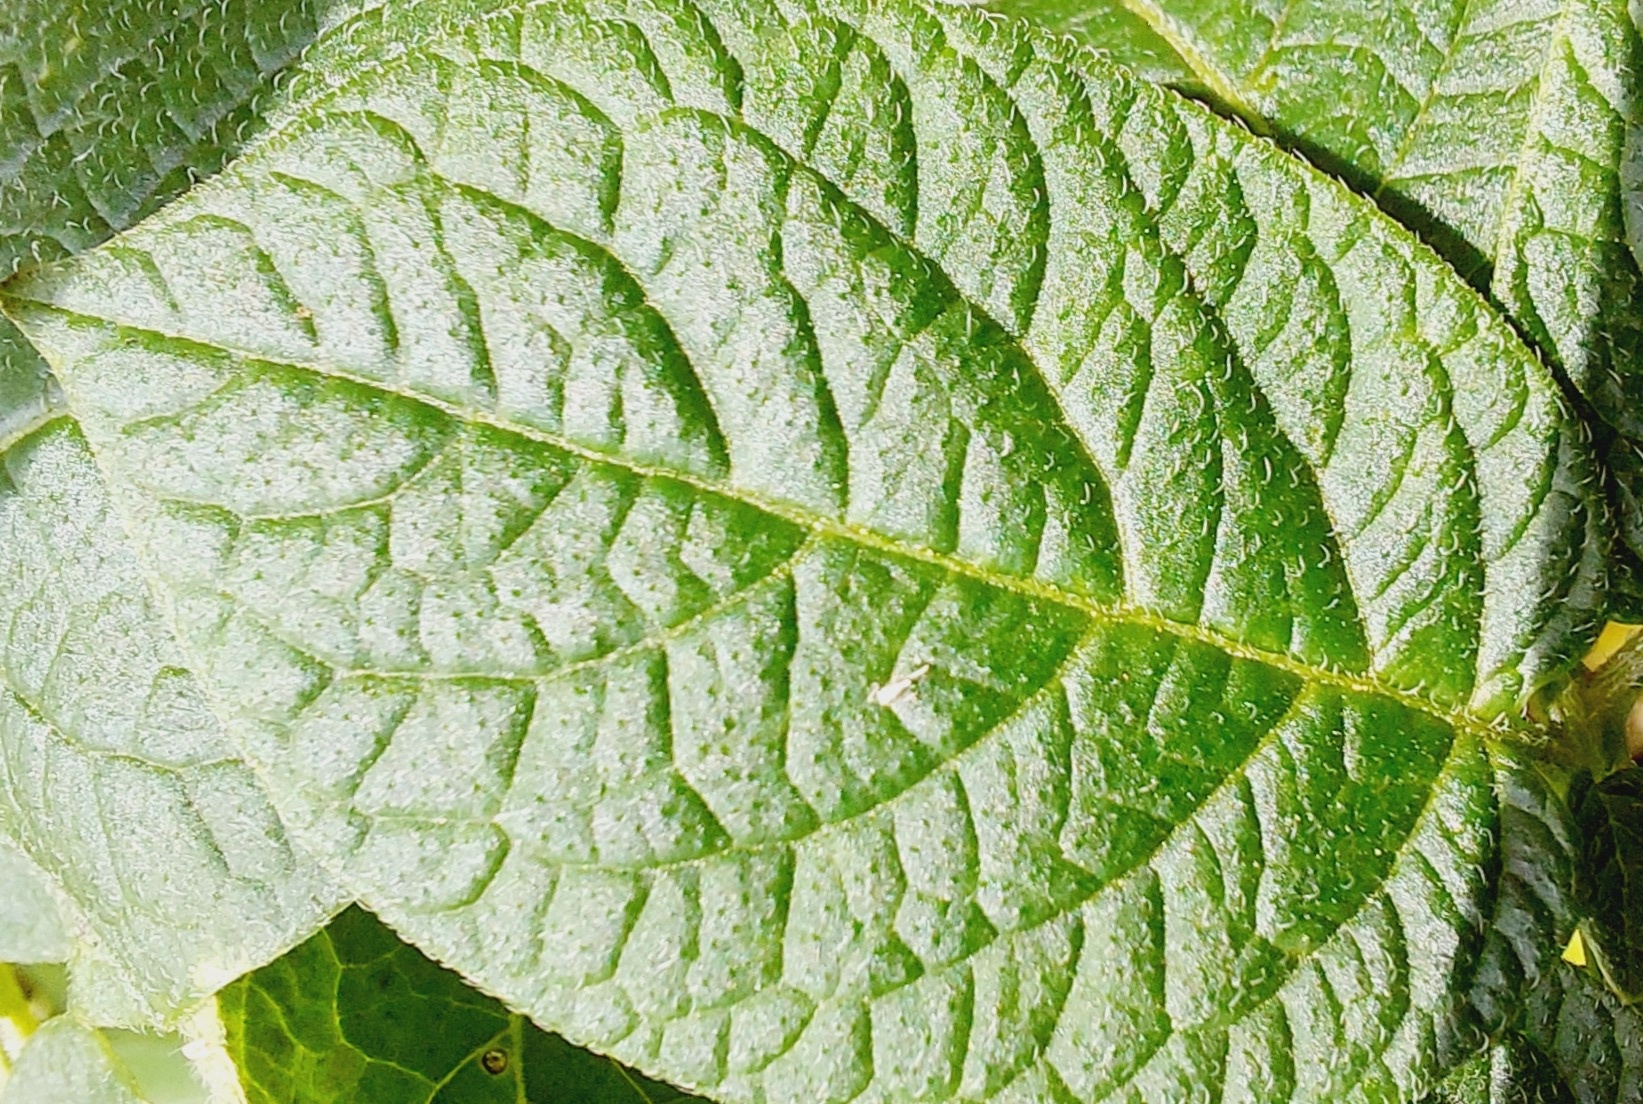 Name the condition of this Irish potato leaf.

healthy
